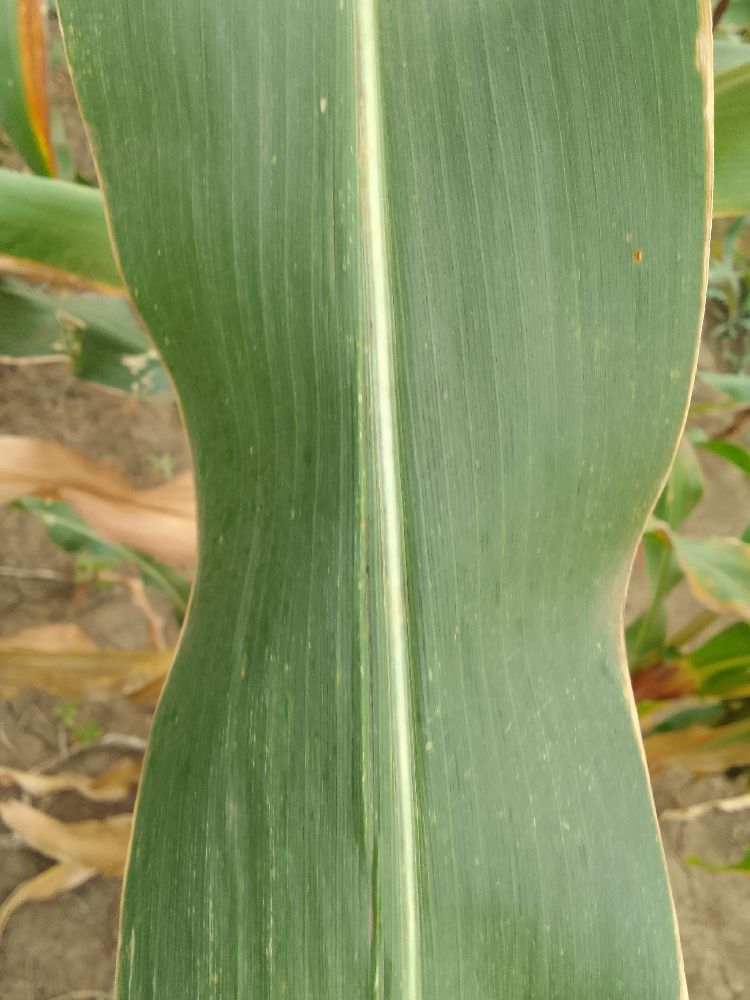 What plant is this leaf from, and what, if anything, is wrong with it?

maize, healthy
